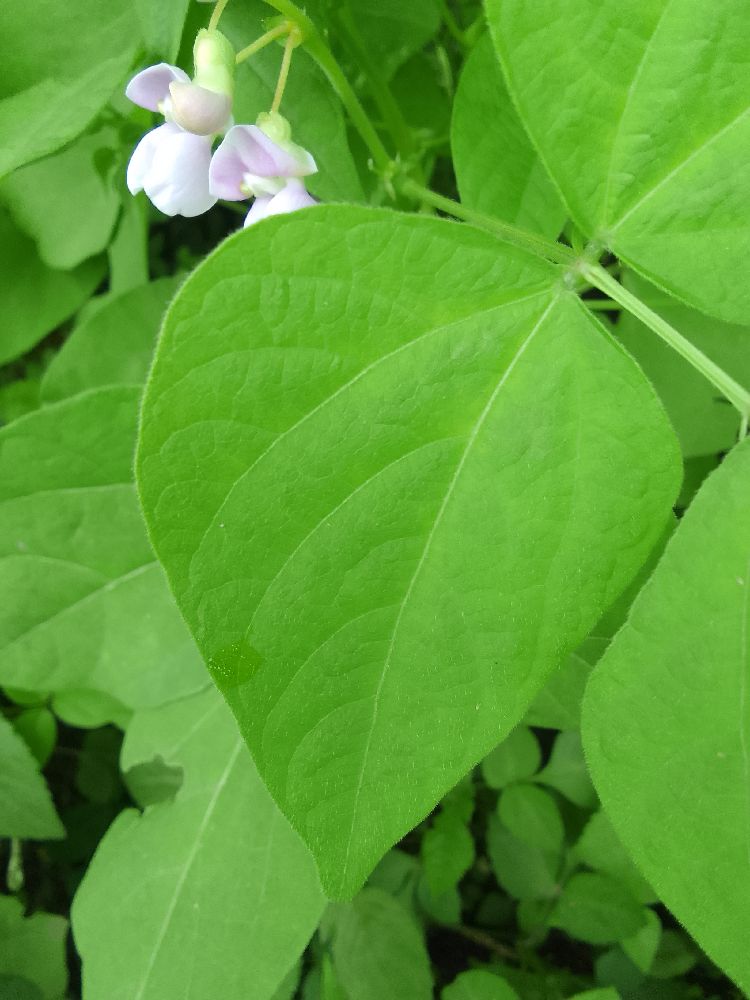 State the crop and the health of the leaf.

common bean, healthy
